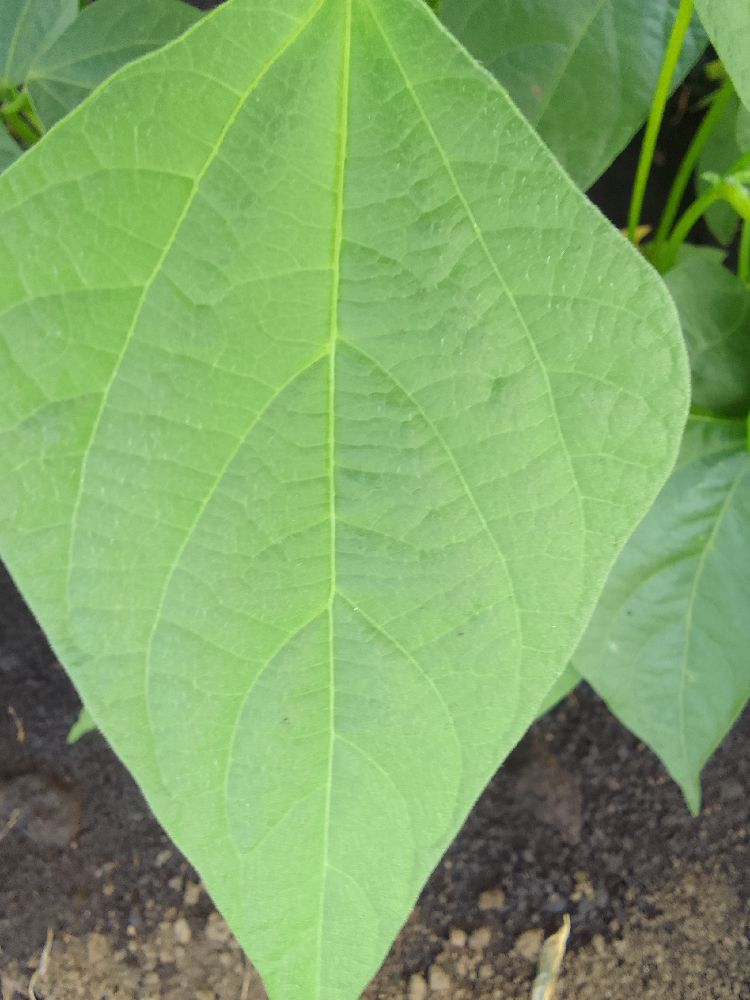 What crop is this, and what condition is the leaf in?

common bean, healthy
